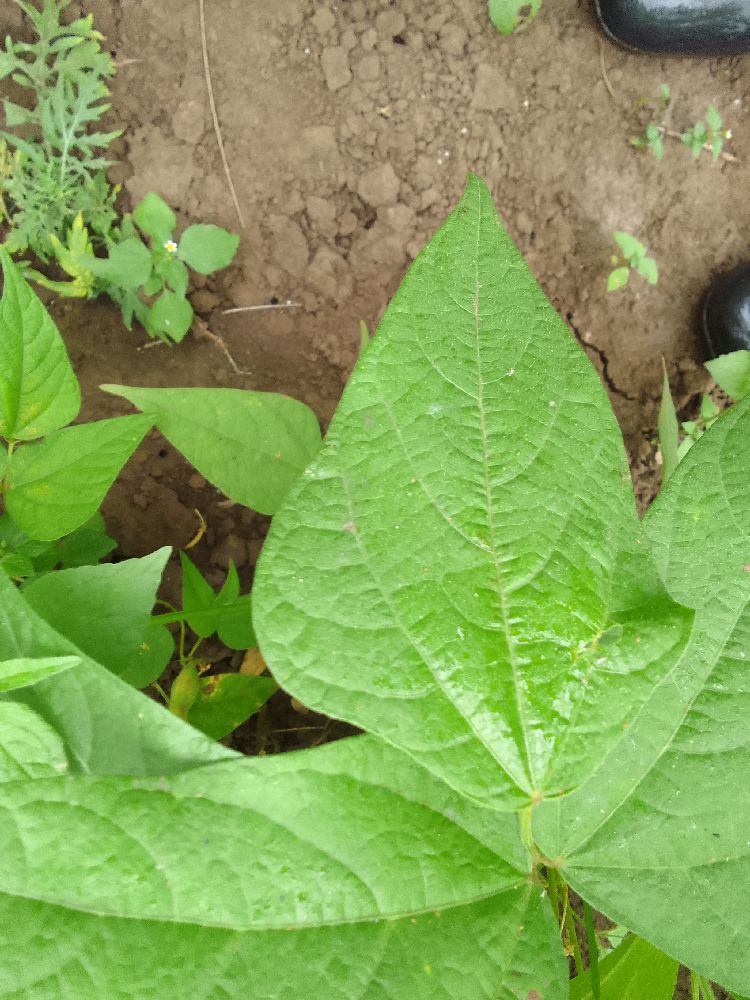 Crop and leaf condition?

common bean, healthy
